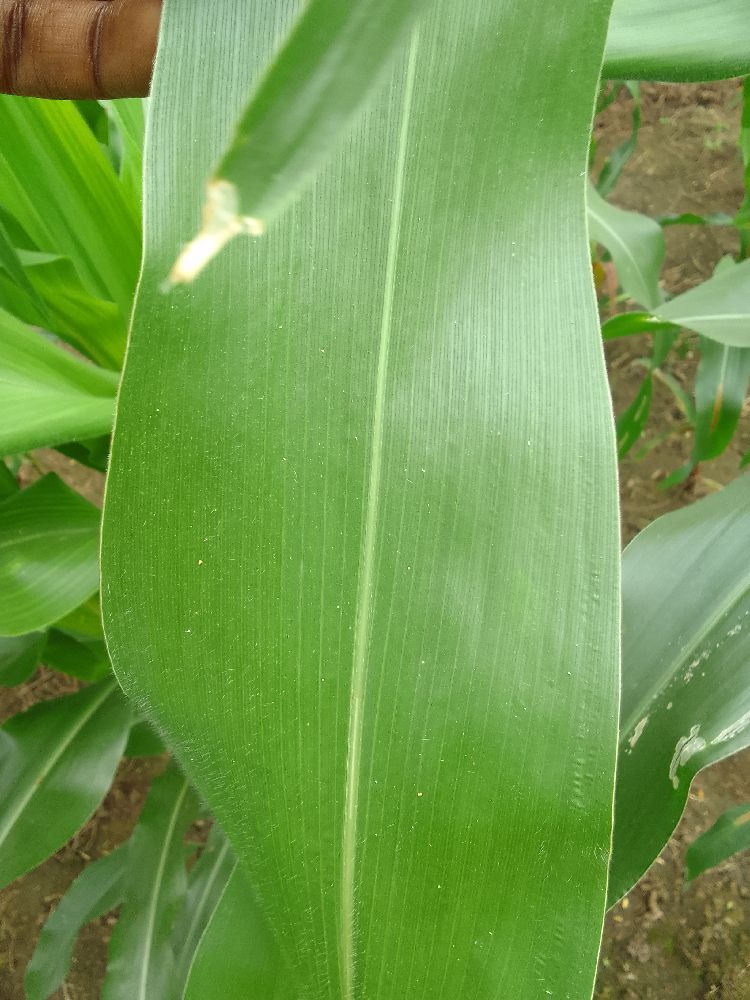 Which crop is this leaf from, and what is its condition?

maize, healthy
